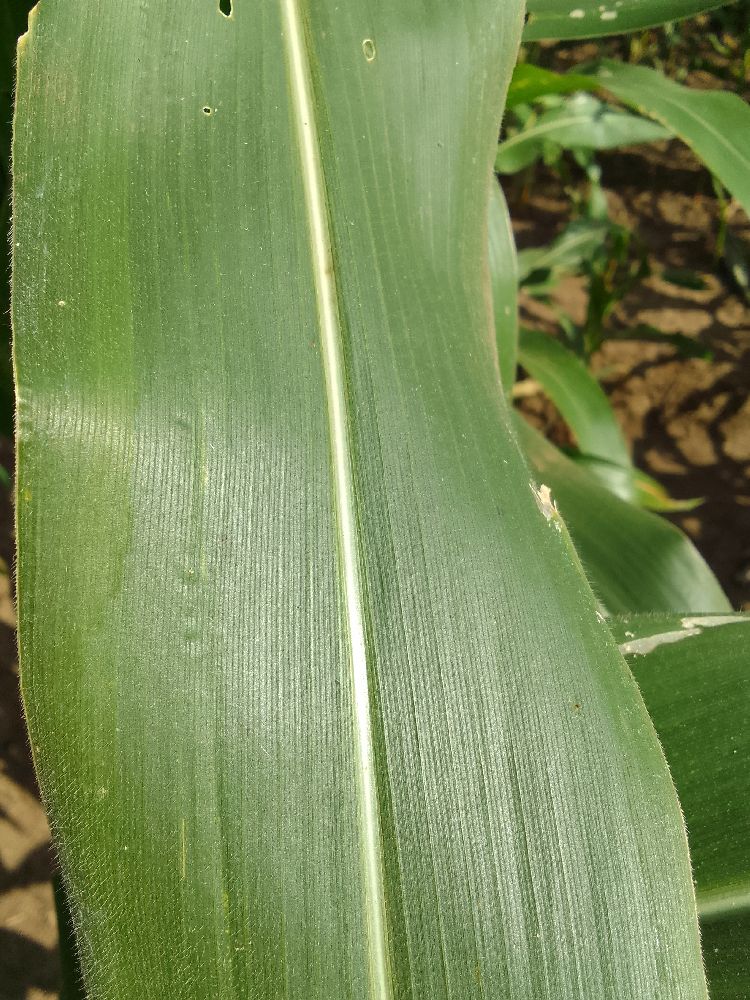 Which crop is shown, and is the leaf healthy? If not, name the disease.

maize, healthy
